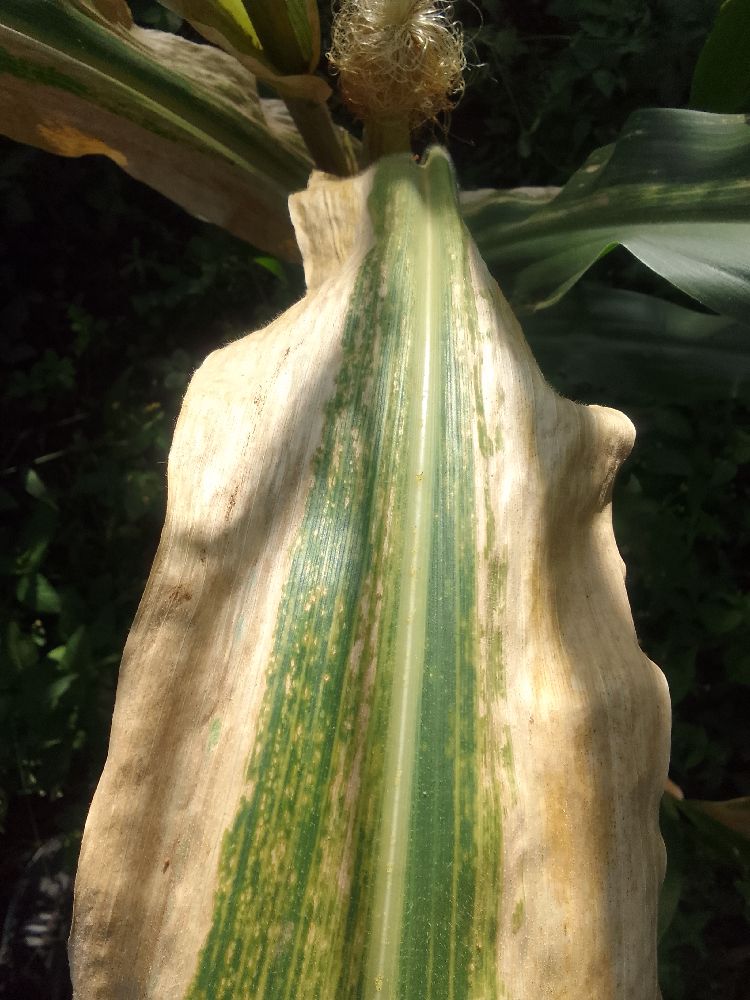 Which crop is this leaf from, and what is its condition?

maize, maize lethal necrosis
